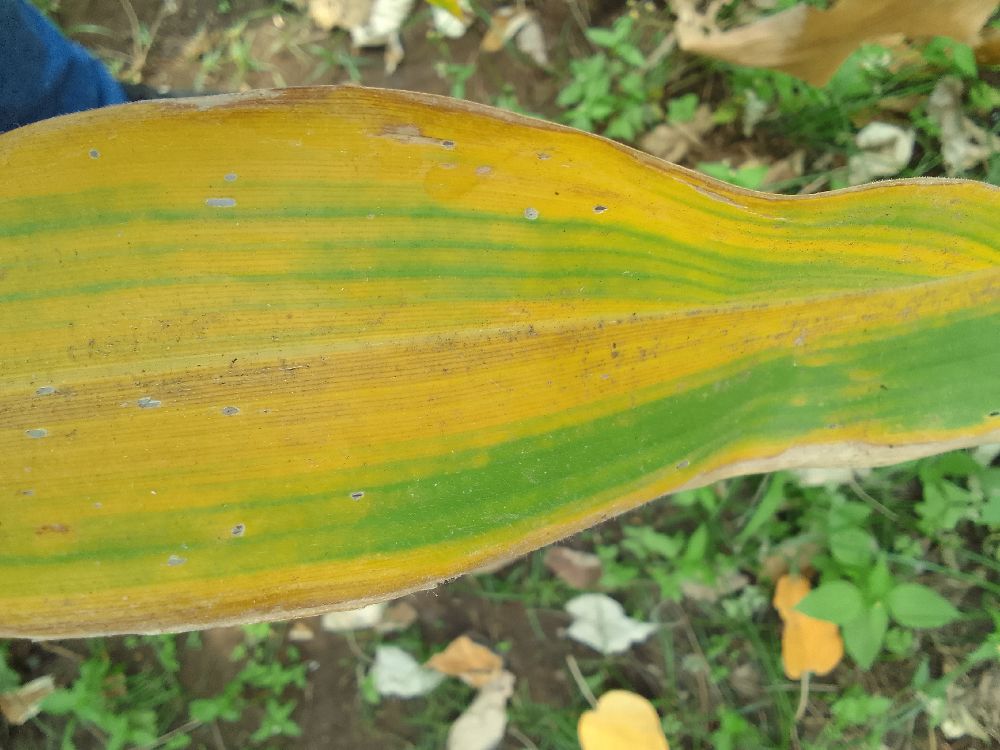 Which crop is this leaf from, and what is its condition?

maize, maize lethal necrosis
